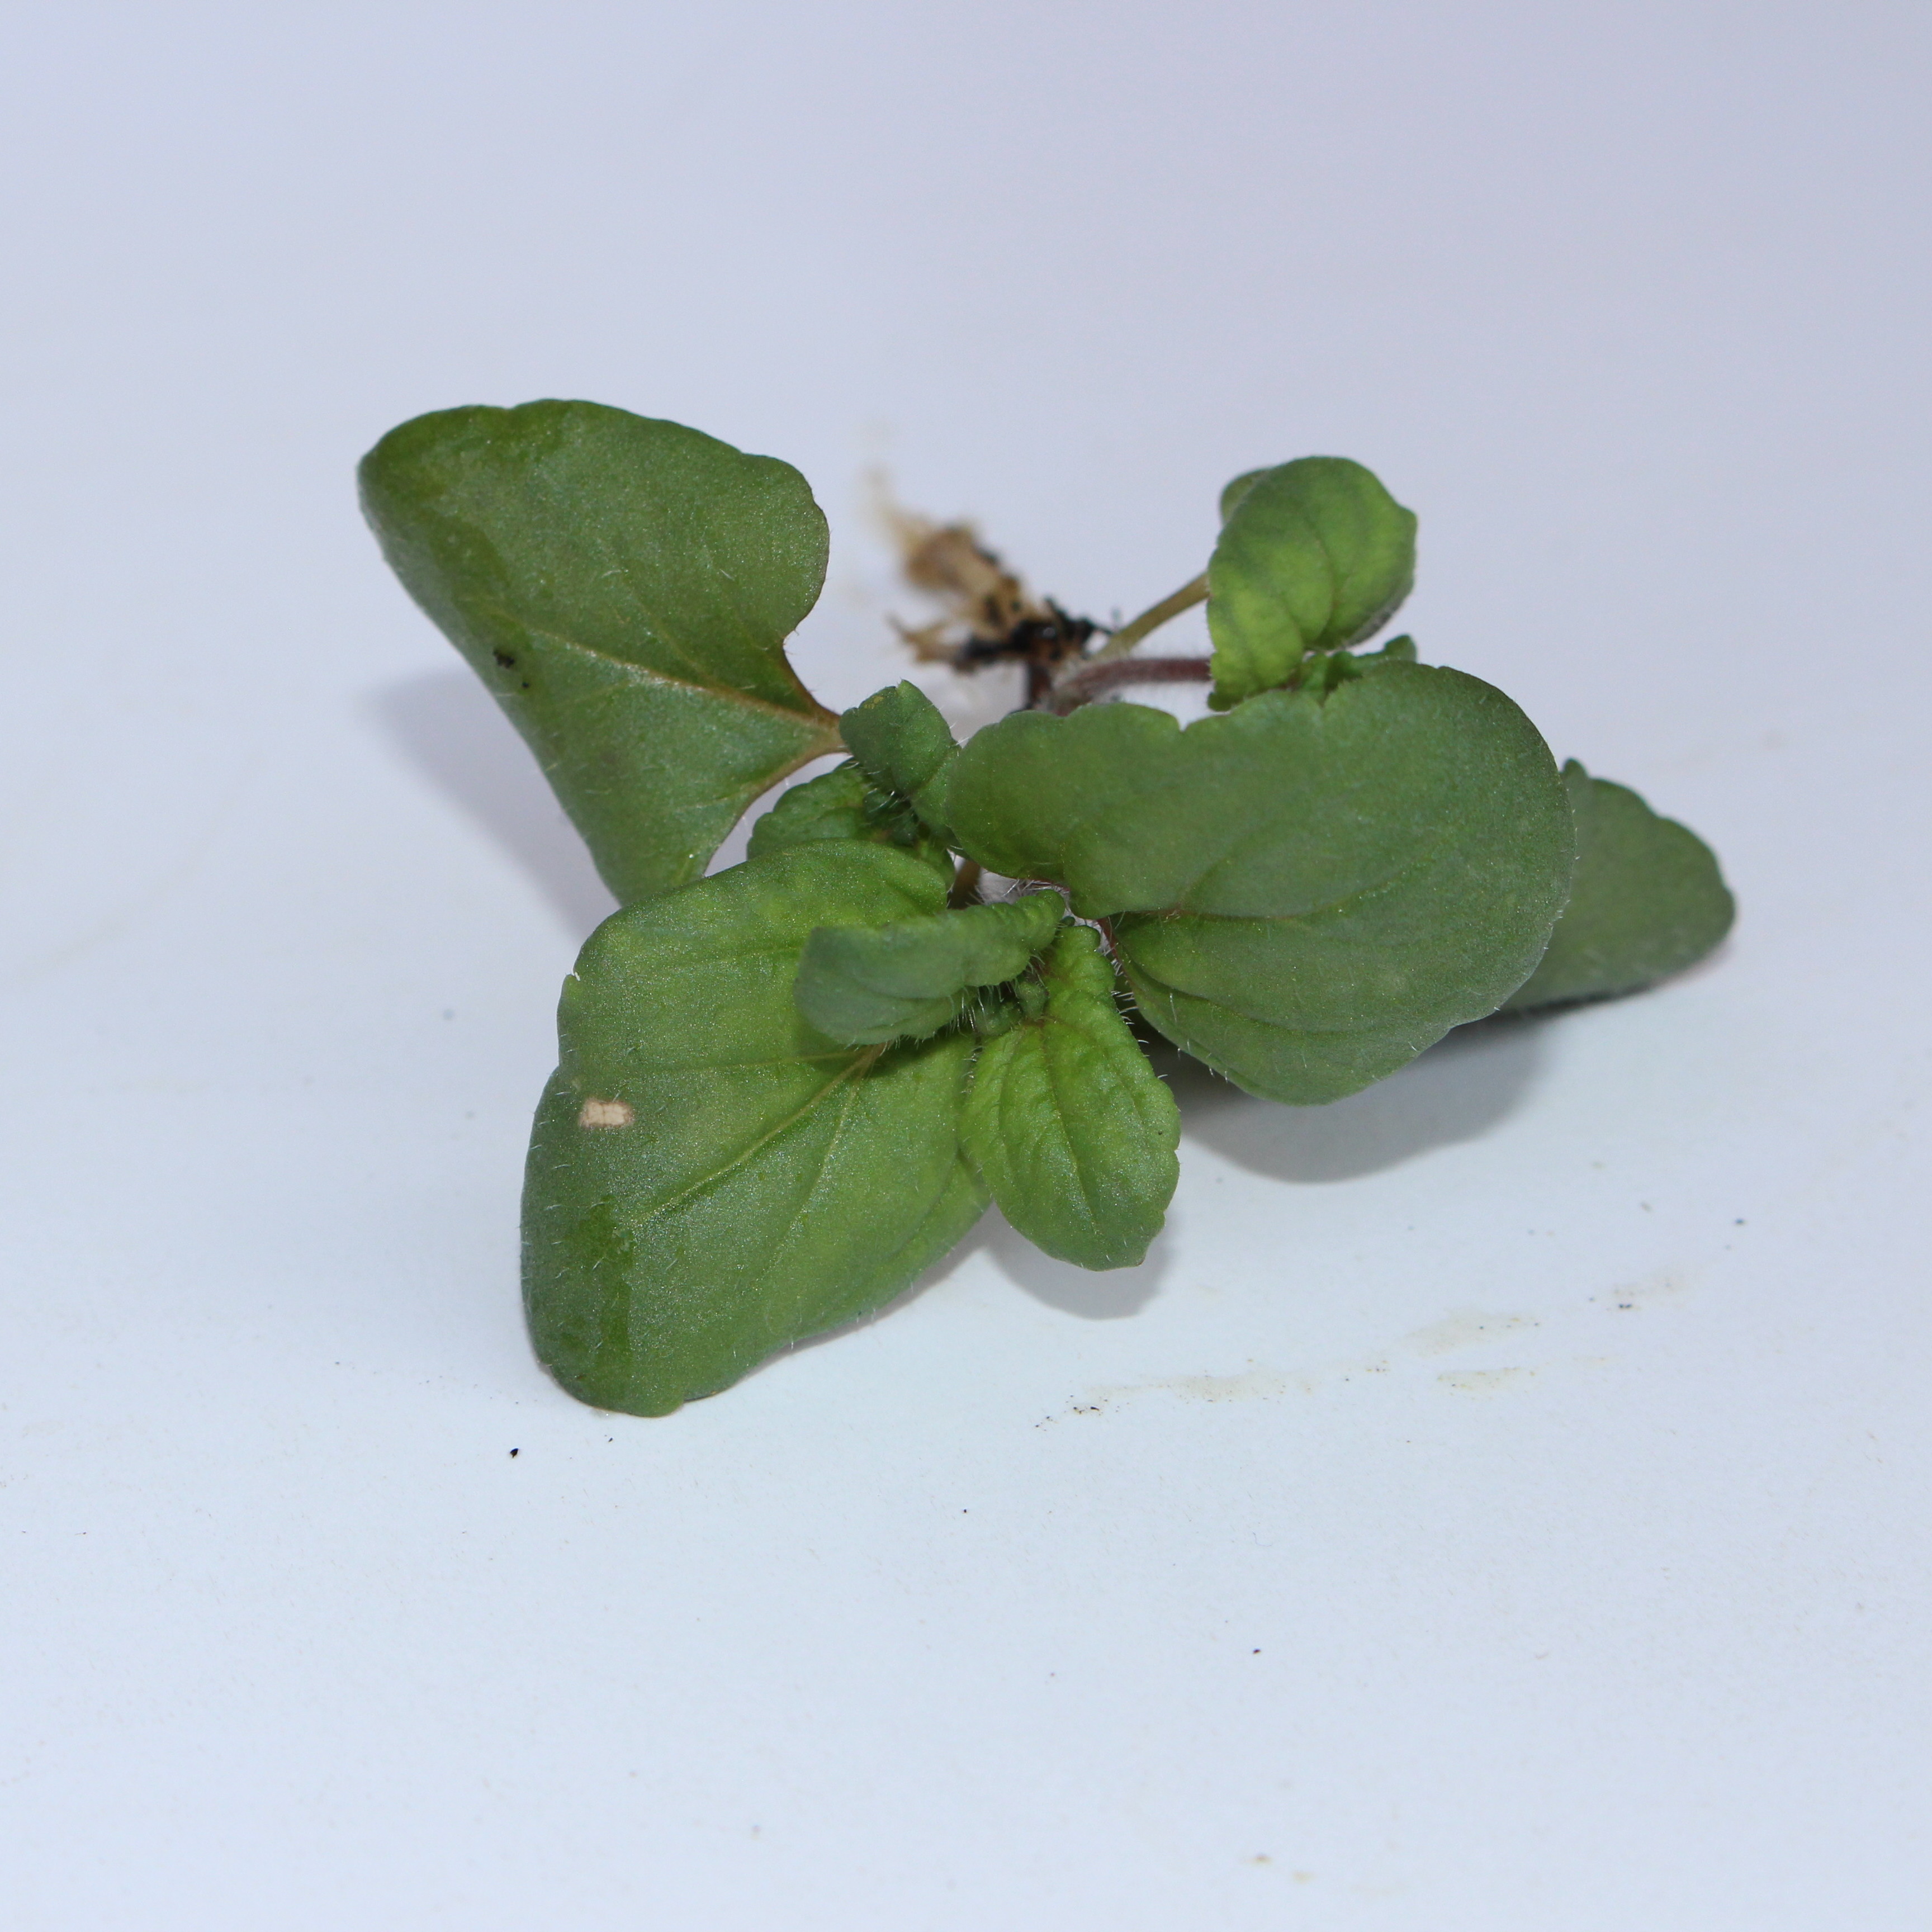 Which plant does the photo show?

Veronica persica
